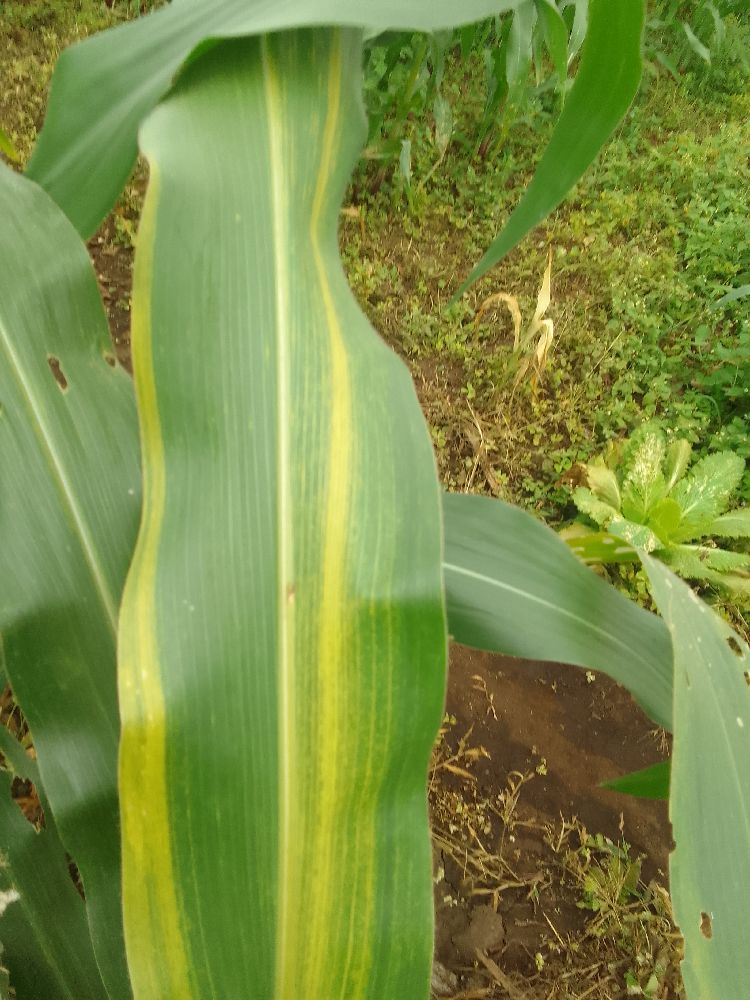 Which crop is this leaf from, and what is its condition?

maize, maize lethal necrosis
